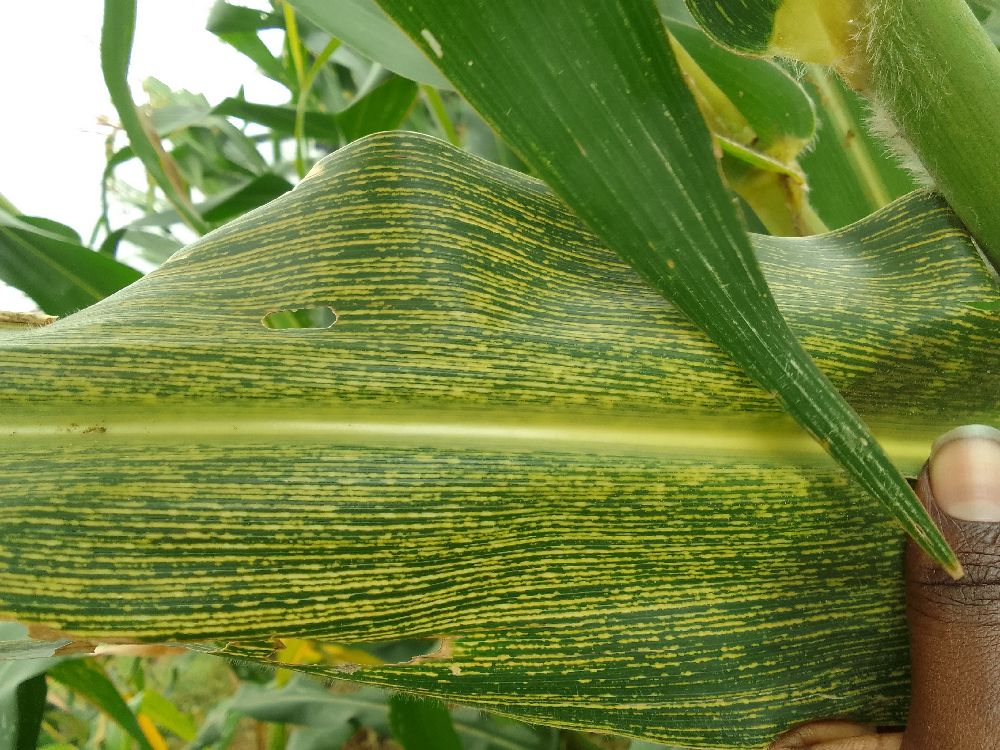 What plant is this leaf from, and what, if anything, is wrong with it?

maize, maize streak virus
